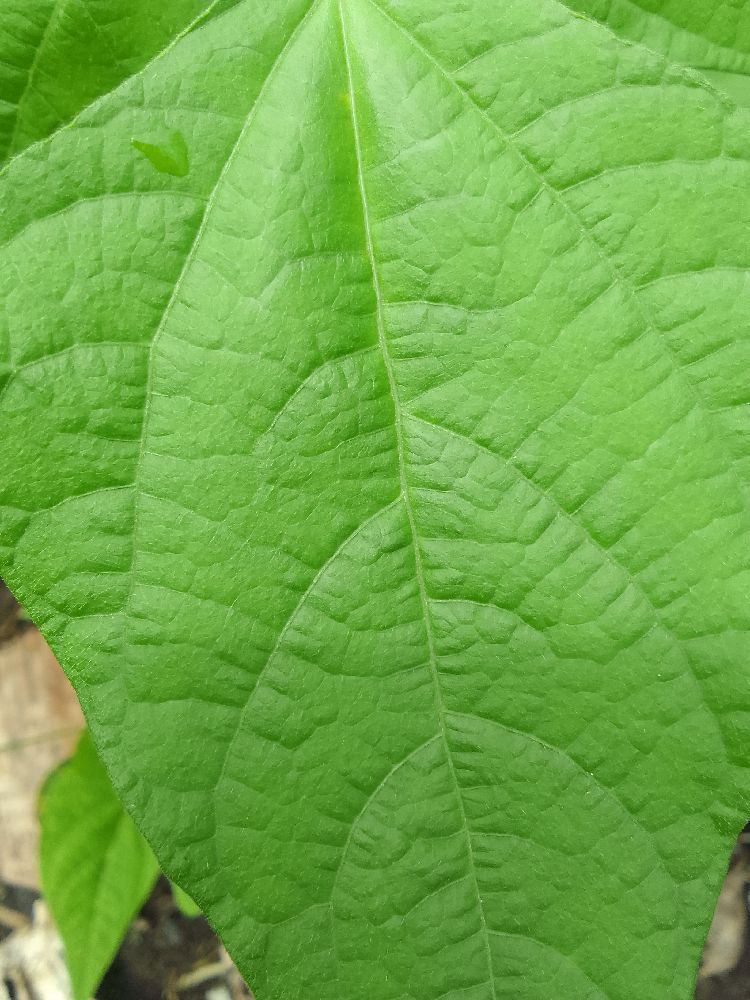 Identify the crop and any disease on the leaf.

common bean, healthy
